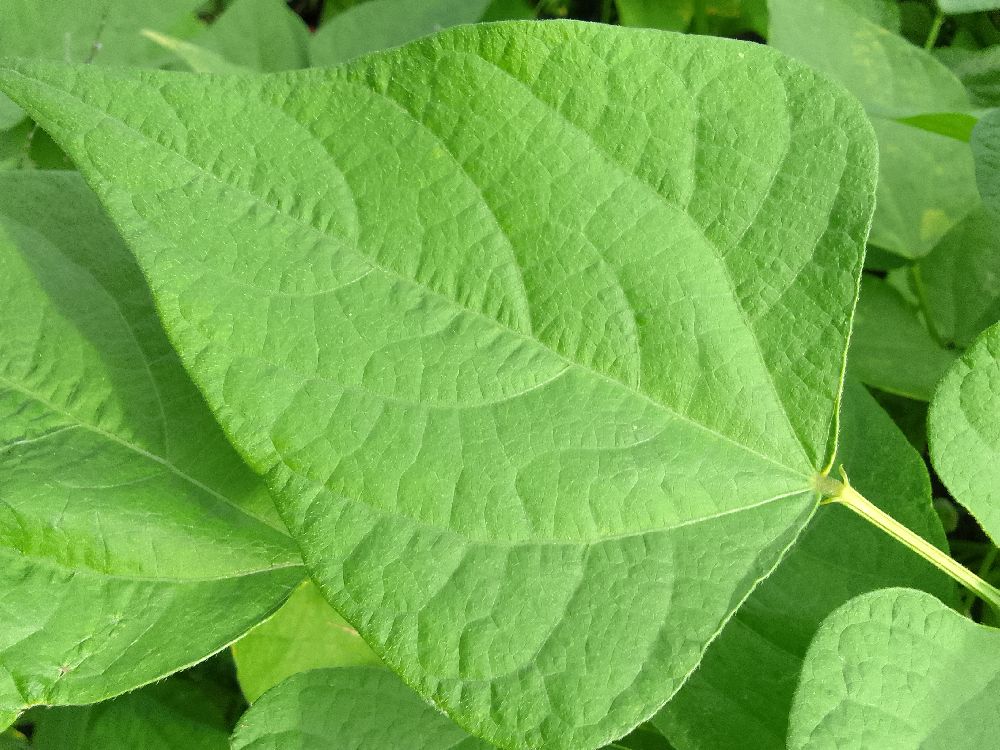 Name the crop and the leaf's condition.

common bean, healthy
